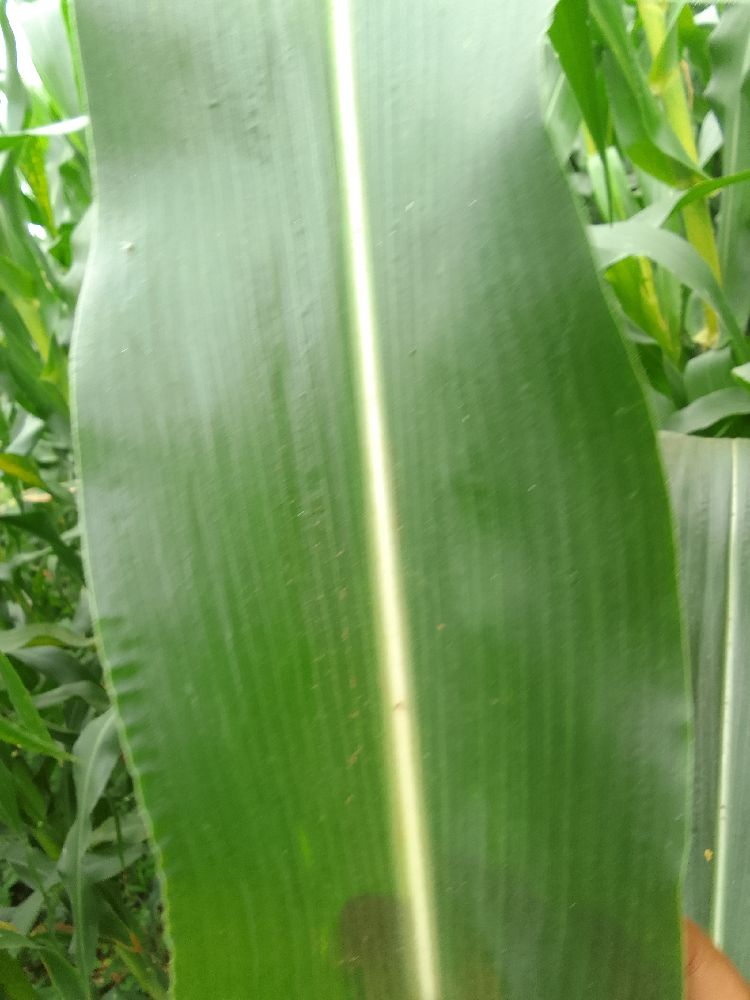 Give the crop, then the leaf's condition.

maize, healthy
